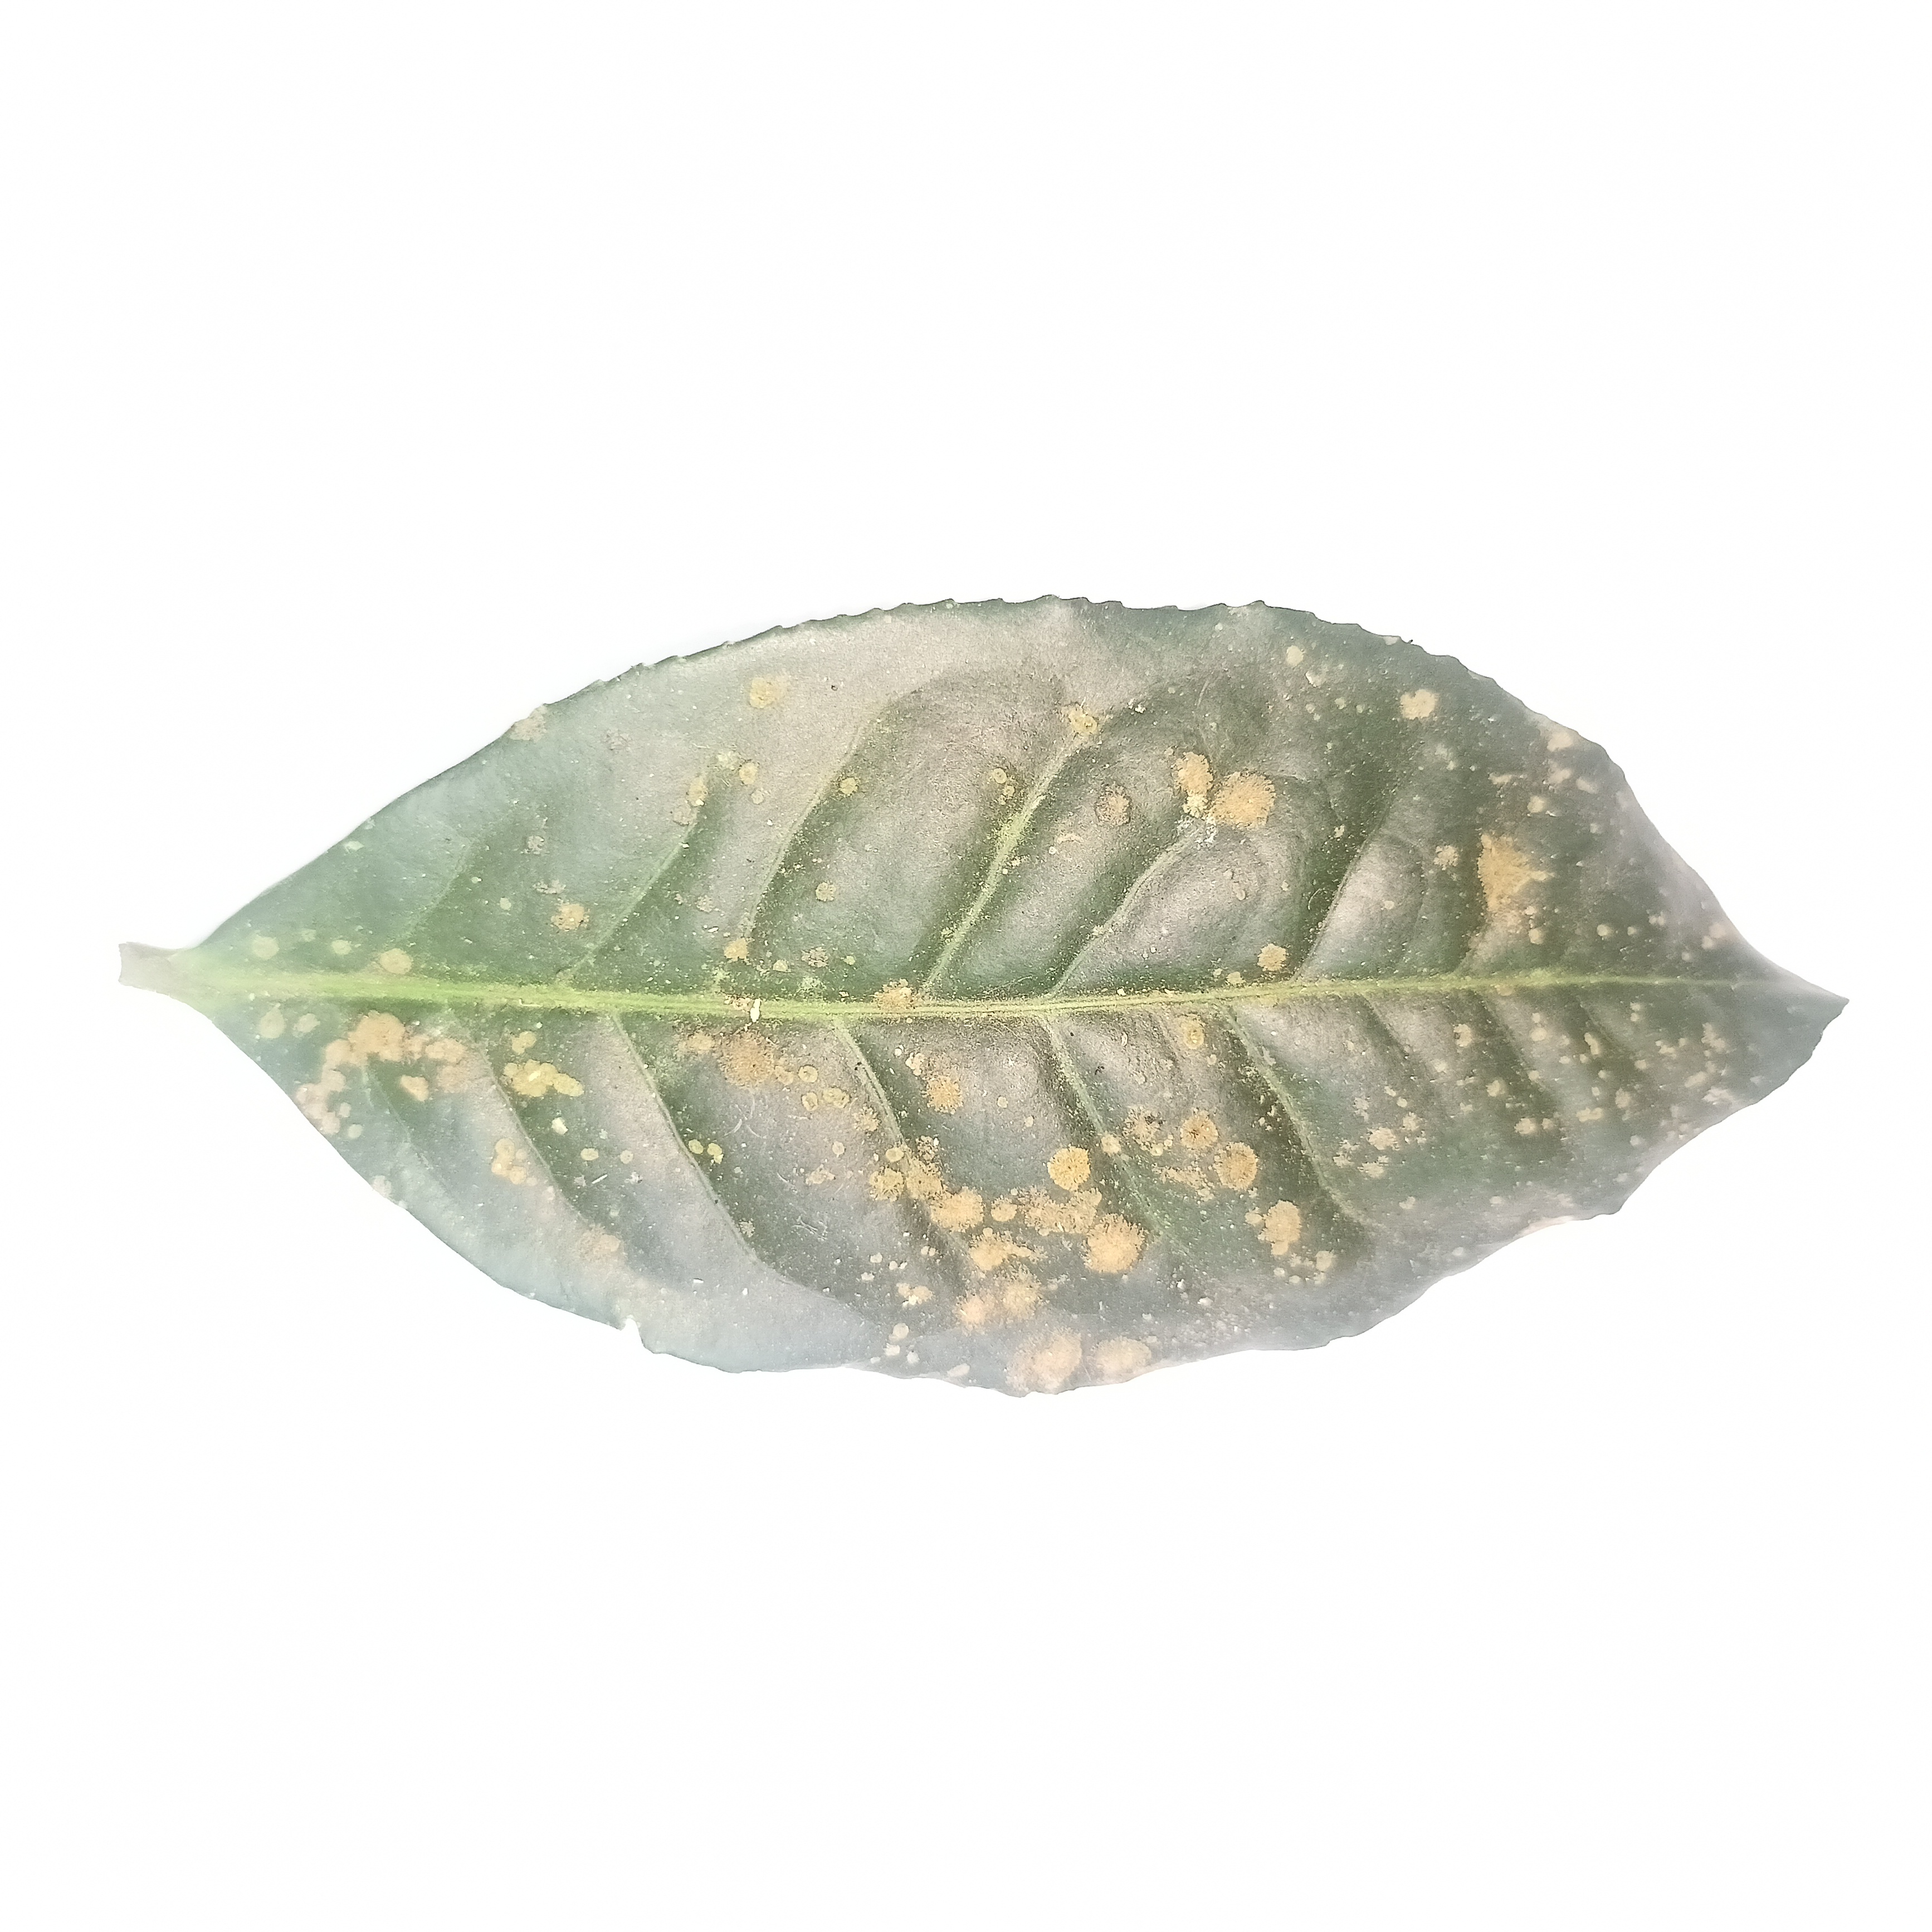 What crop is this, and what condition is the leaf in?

tea, algal leaf
